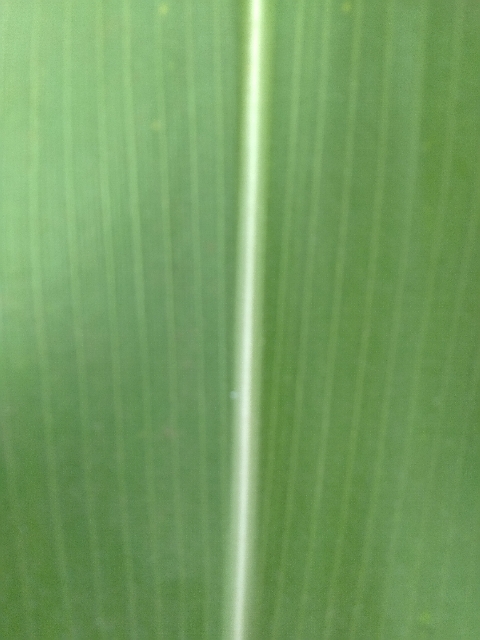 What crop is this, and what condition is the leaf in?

maize, healthy
